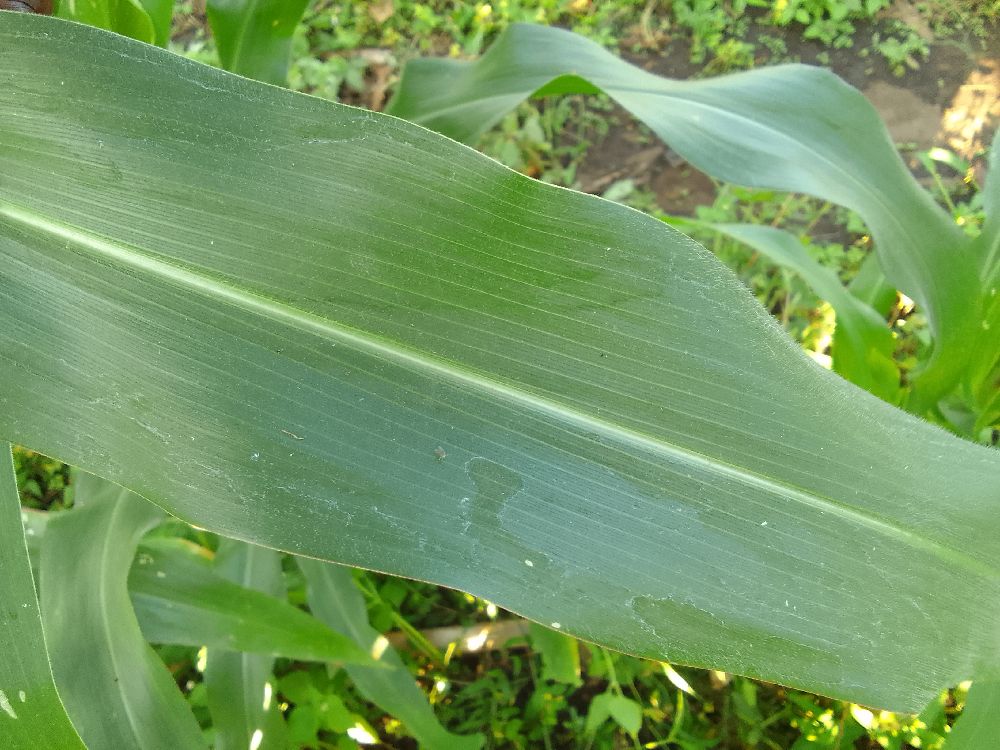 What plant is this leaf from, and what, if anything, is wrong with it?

maize, healthy
